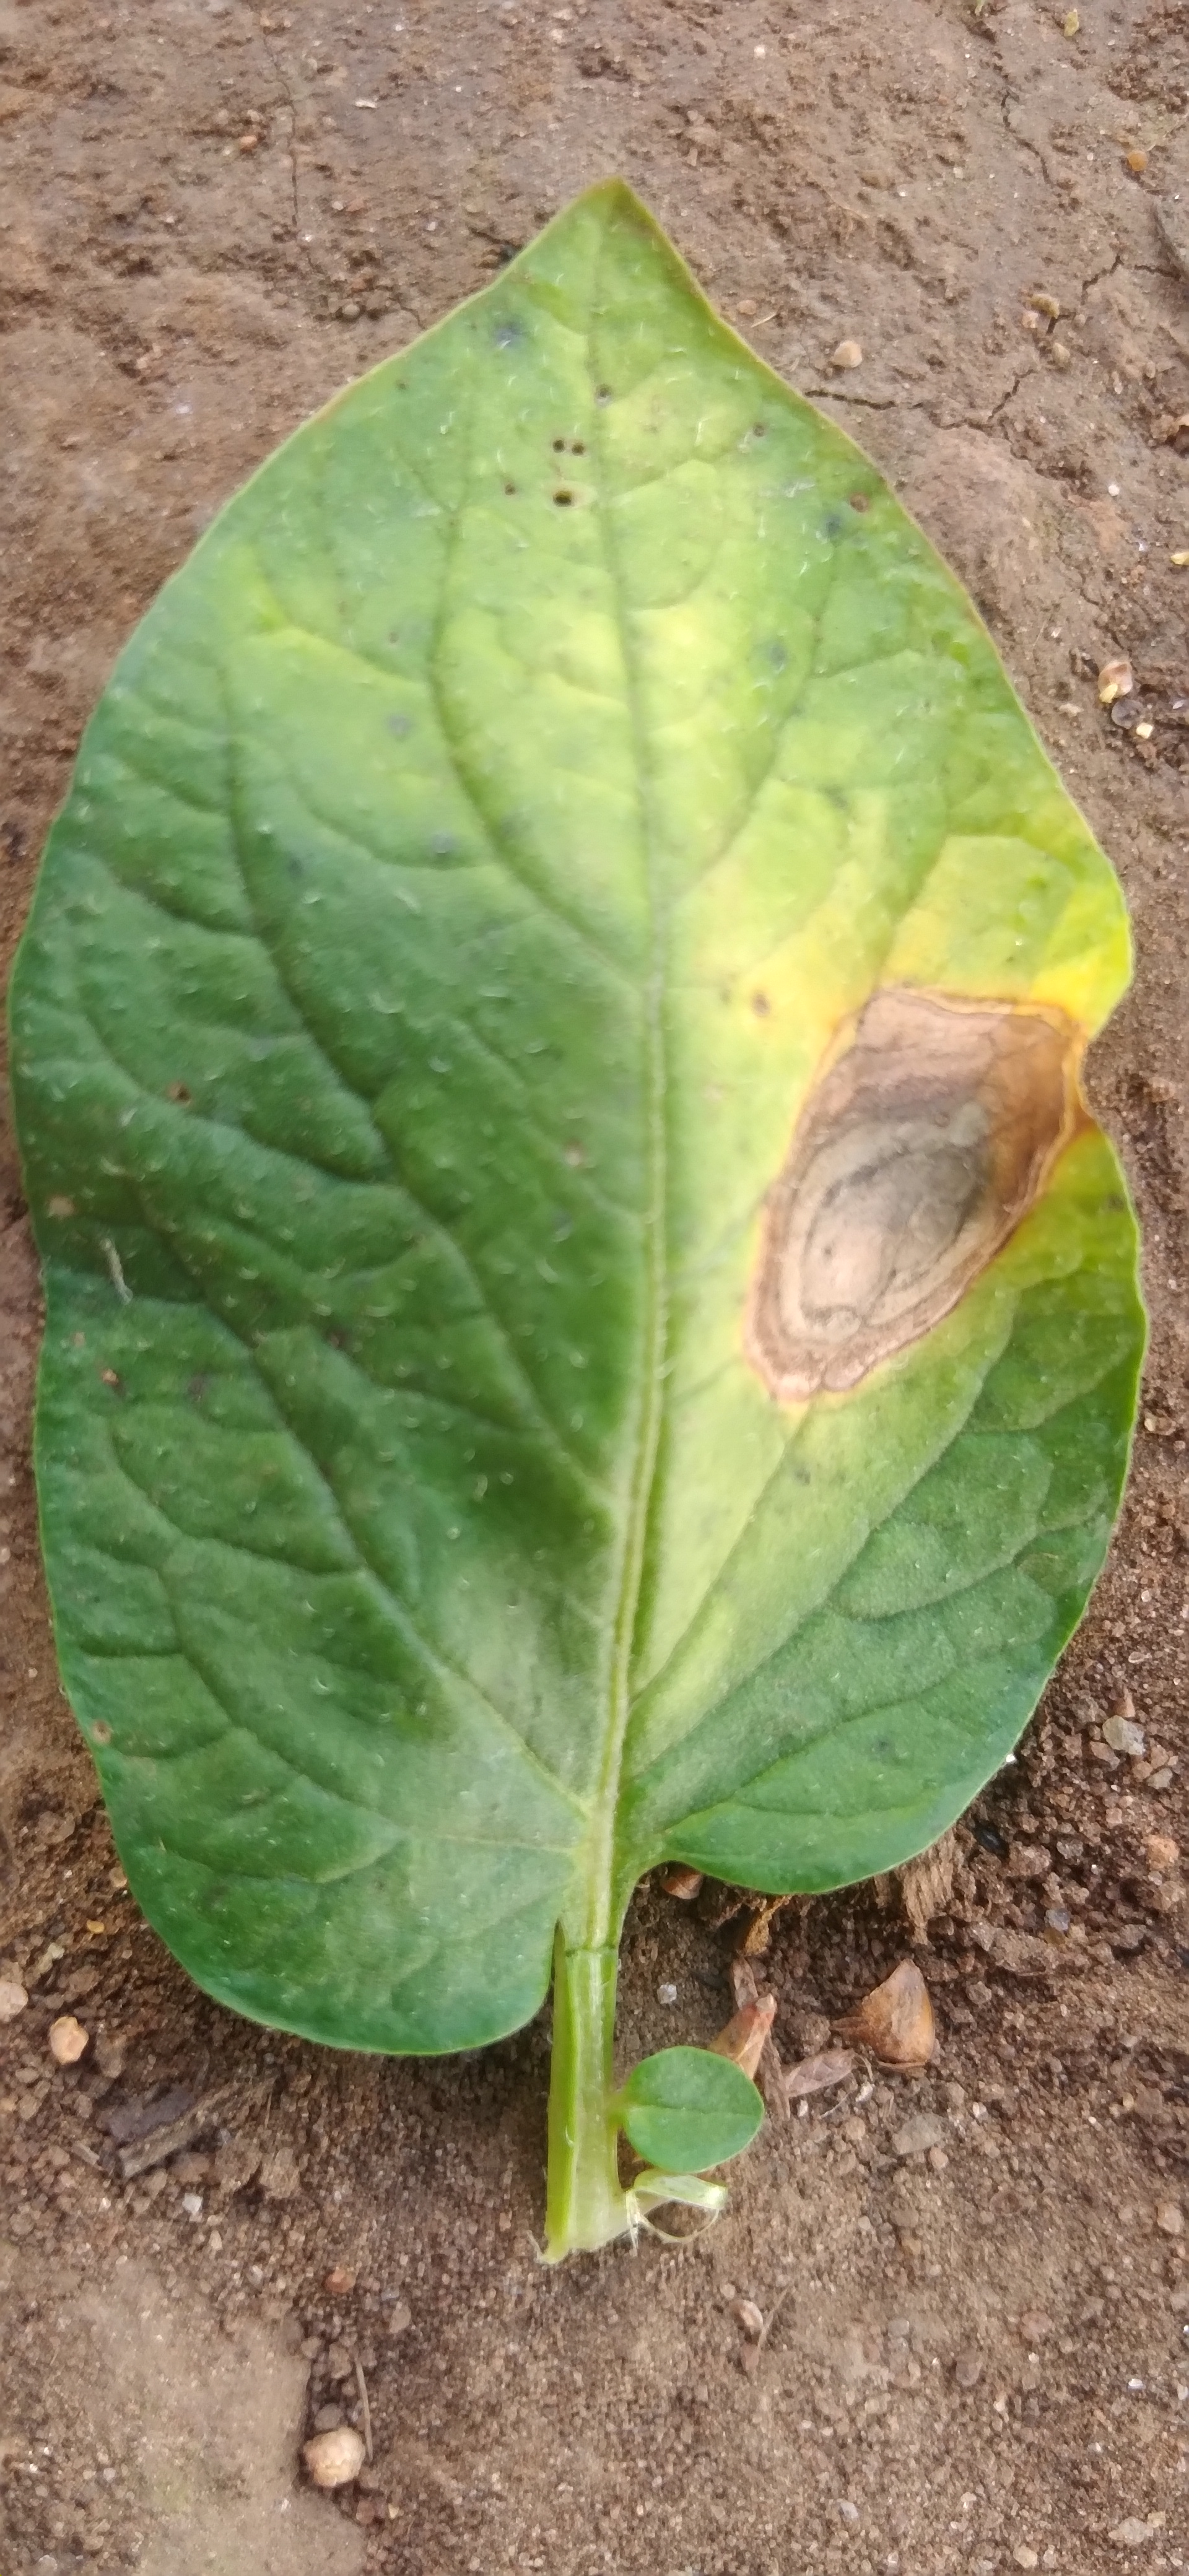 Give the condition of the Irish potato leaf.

early blight
